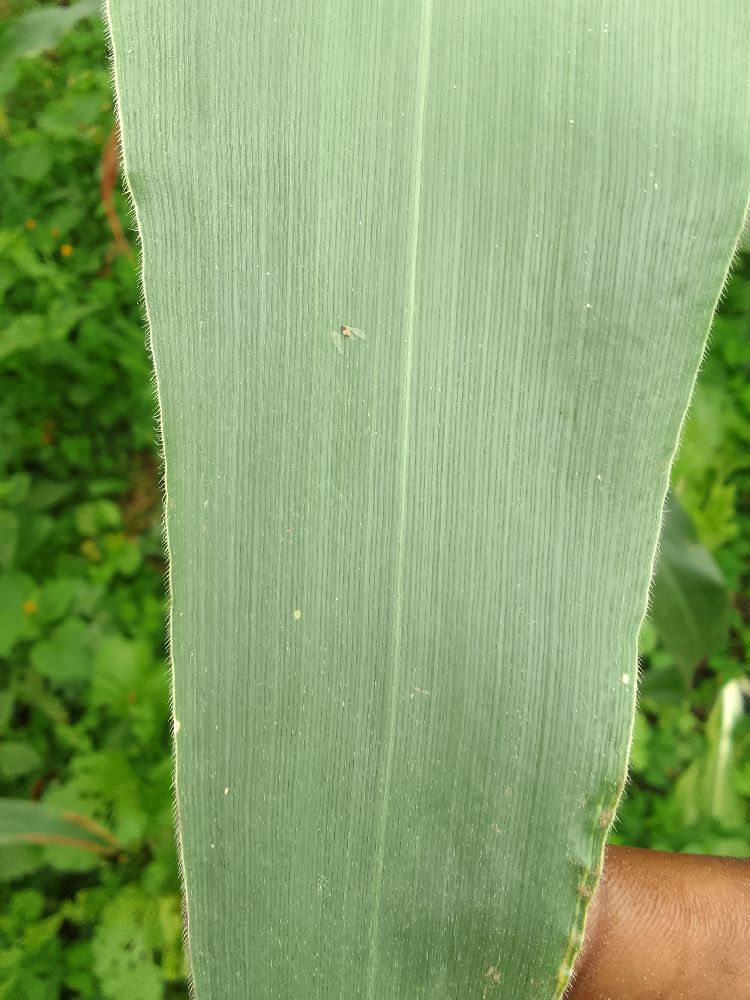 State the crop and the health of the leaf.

maize, healthy
